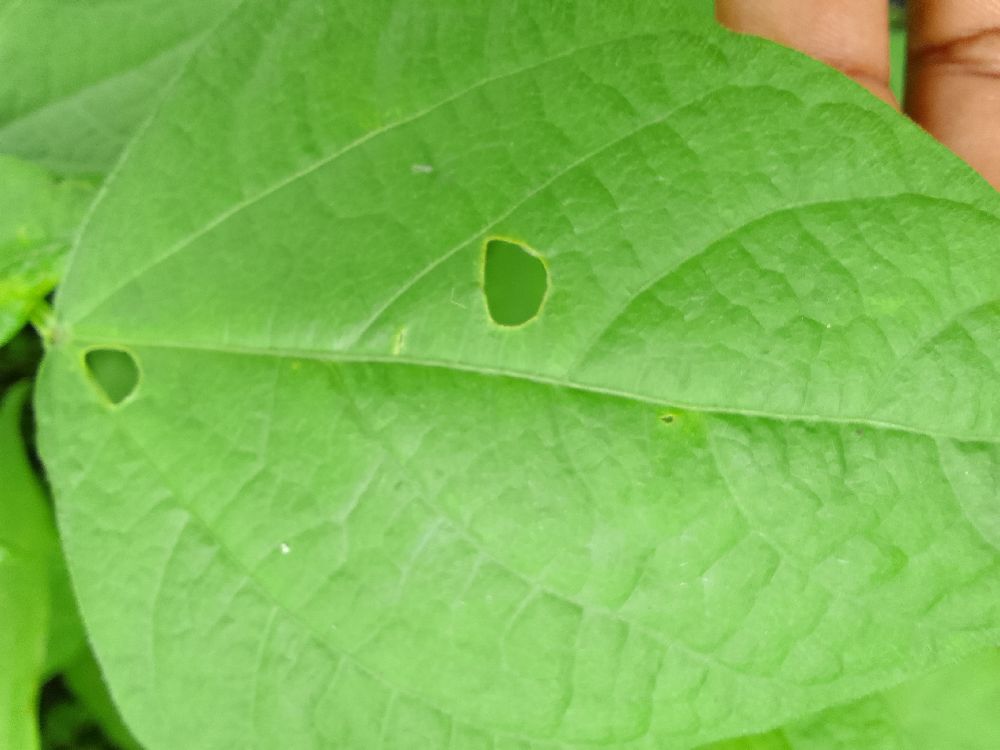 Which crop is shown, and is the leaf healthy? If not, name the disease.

common bean, healthy
